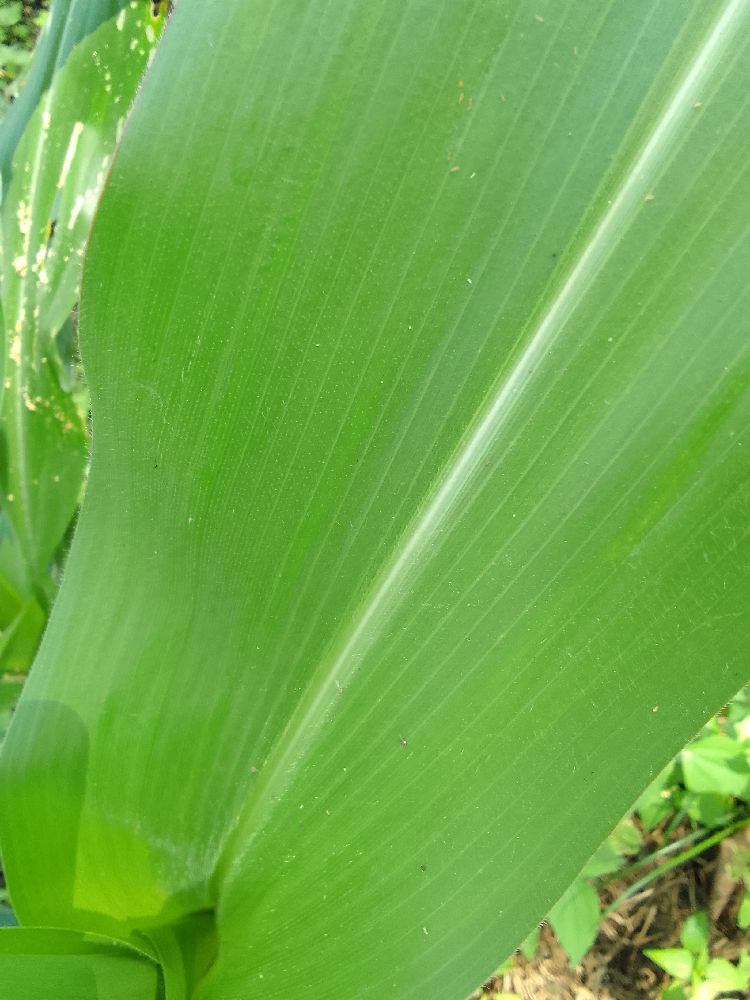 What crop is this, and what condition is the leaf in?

maize, healthy
